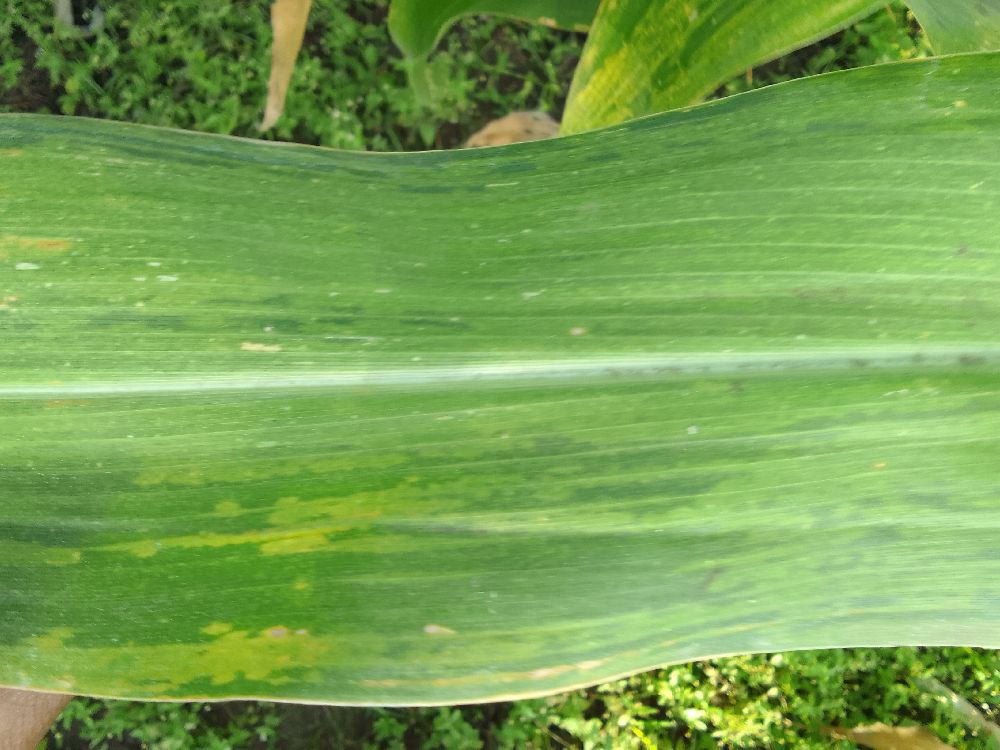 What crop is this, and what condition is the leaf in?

maize, maize lethal necrosis
